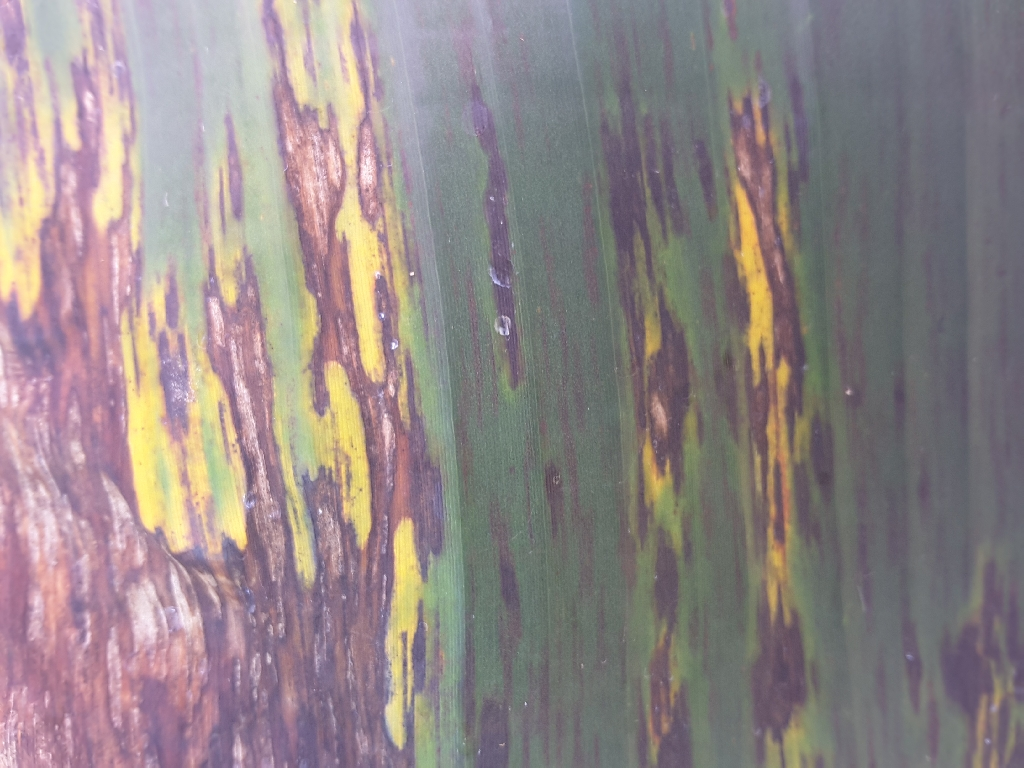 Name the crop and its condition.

banana, black sigatoka
